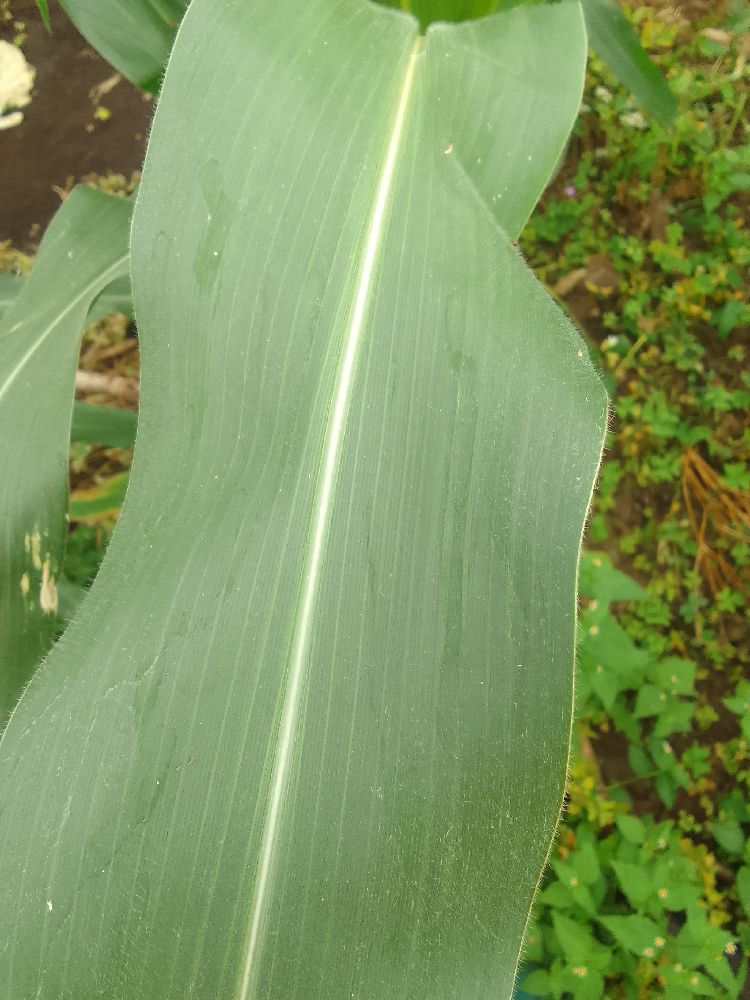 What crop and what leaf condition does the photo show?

maize, healthy
